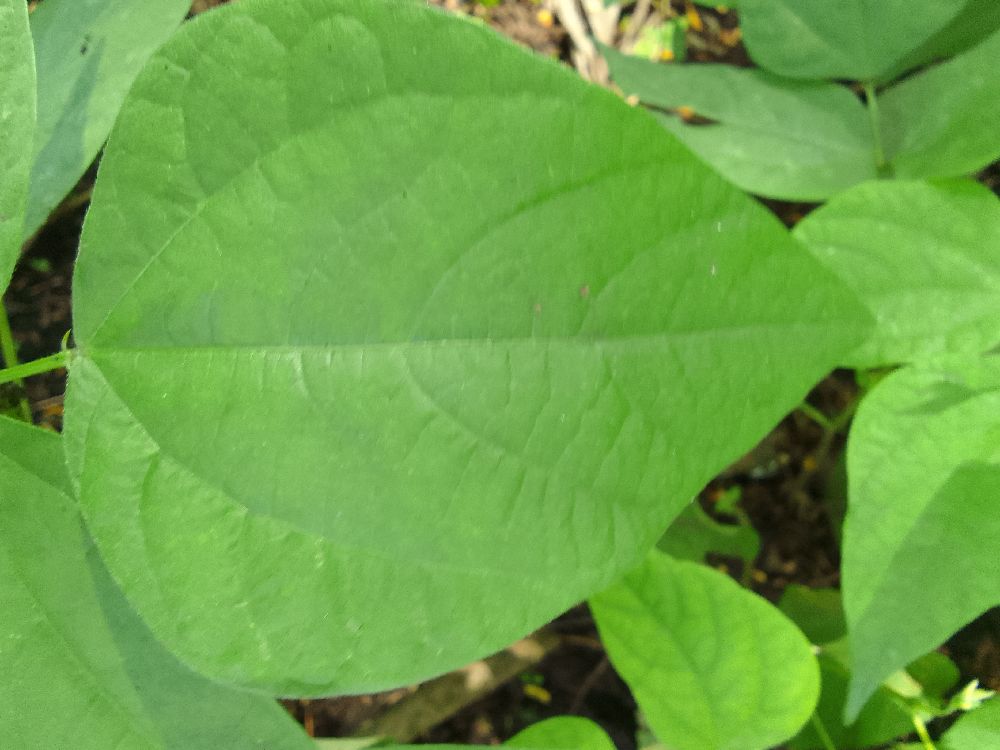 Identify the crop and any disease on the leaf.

common bean, healthy
